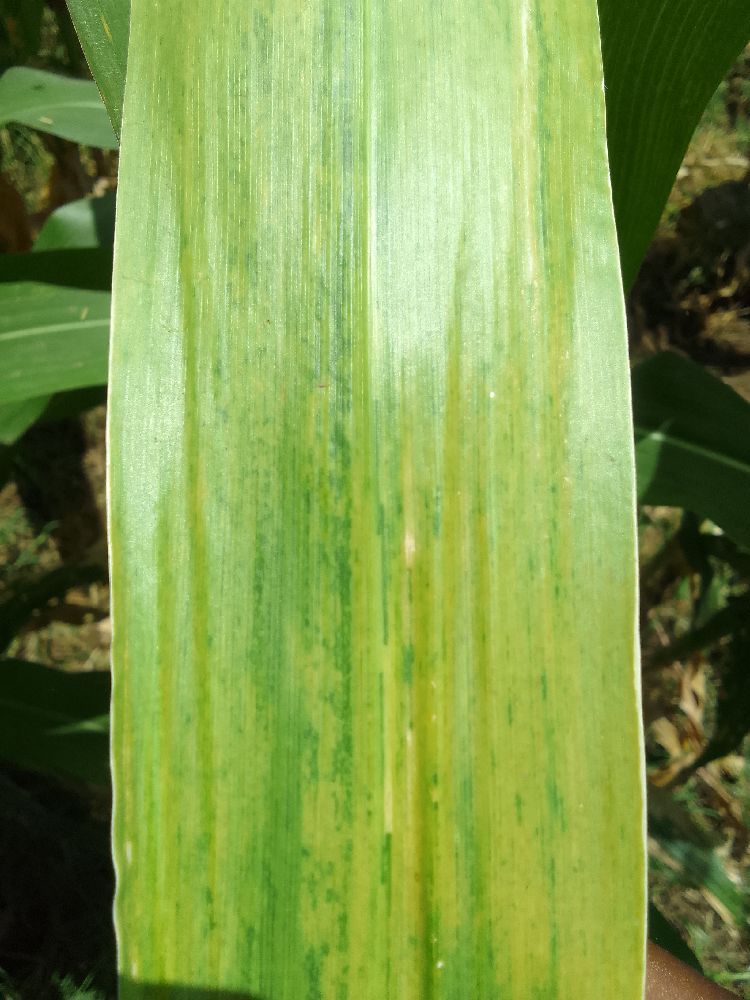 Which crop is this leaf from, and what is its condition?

maize, maize lethal necrosis
